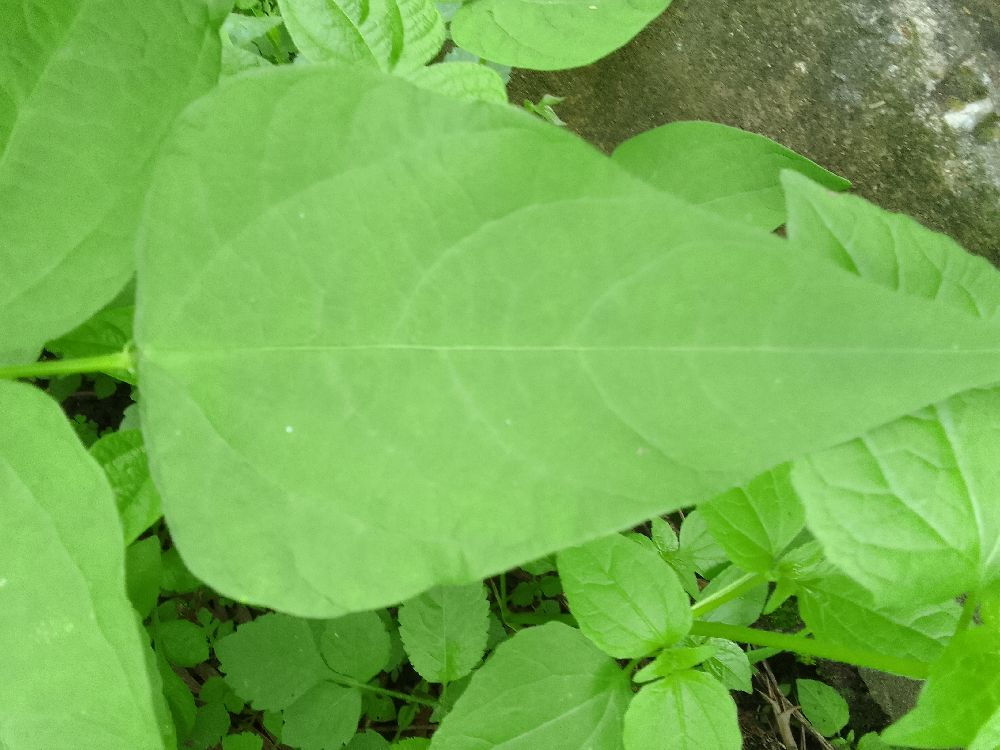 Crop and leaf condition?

common bean, healthy
